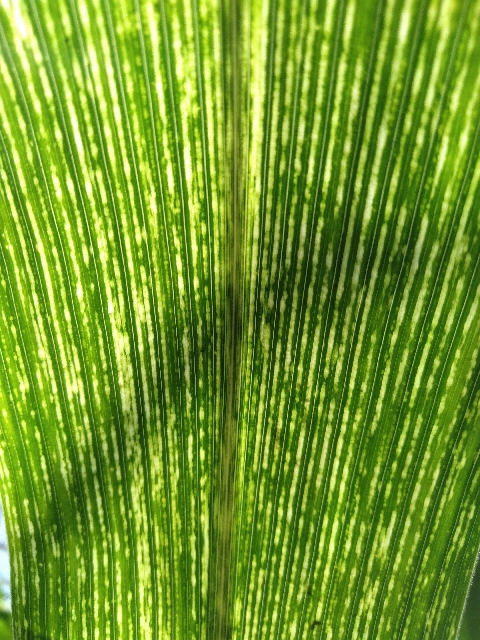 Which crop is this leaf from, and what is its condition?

maize, maize streak virus
